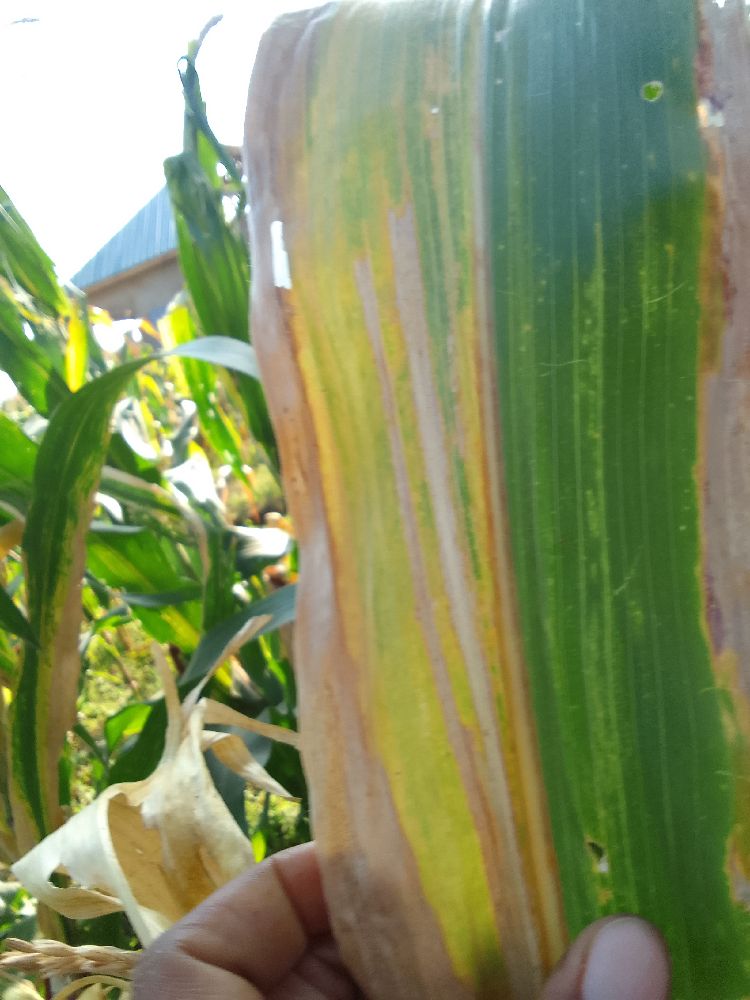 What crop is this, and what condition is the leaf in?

maize, maize lethal necrosis
